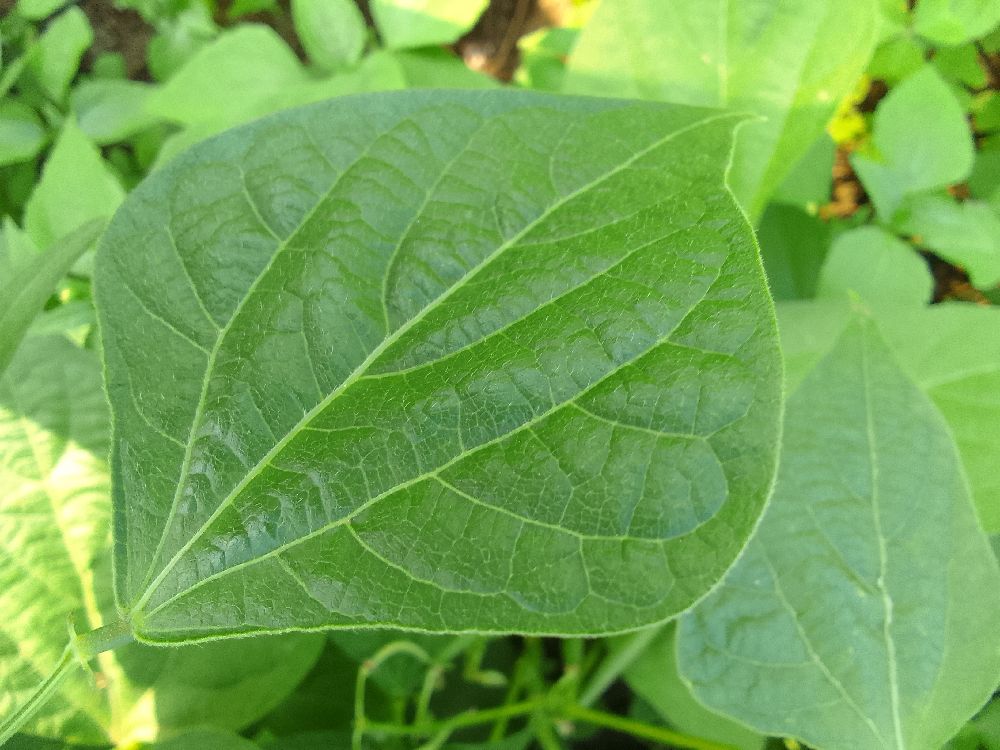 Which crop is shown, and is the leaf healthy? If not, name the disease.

common bean, healthy
